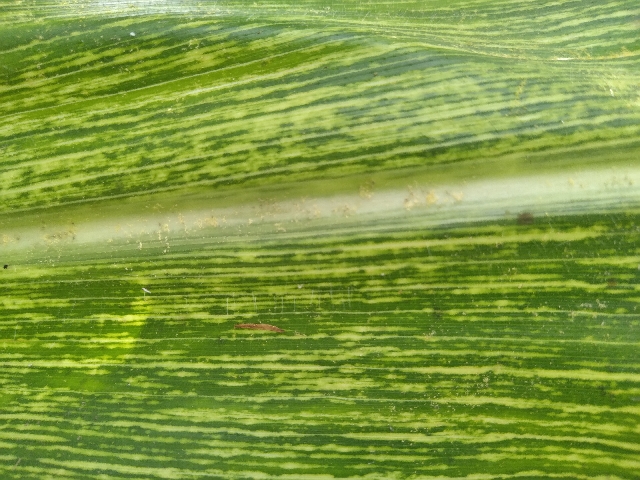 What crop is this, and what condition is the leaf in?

maize, maize streak virus
